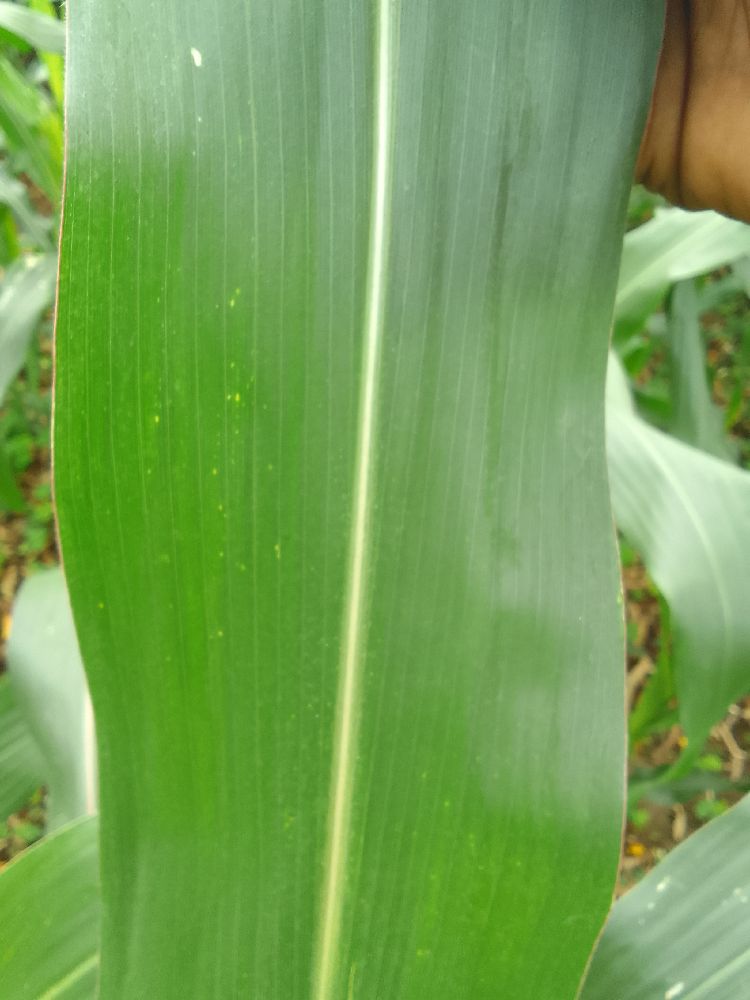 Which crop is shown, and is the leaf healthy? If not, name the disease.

maize, healthy
